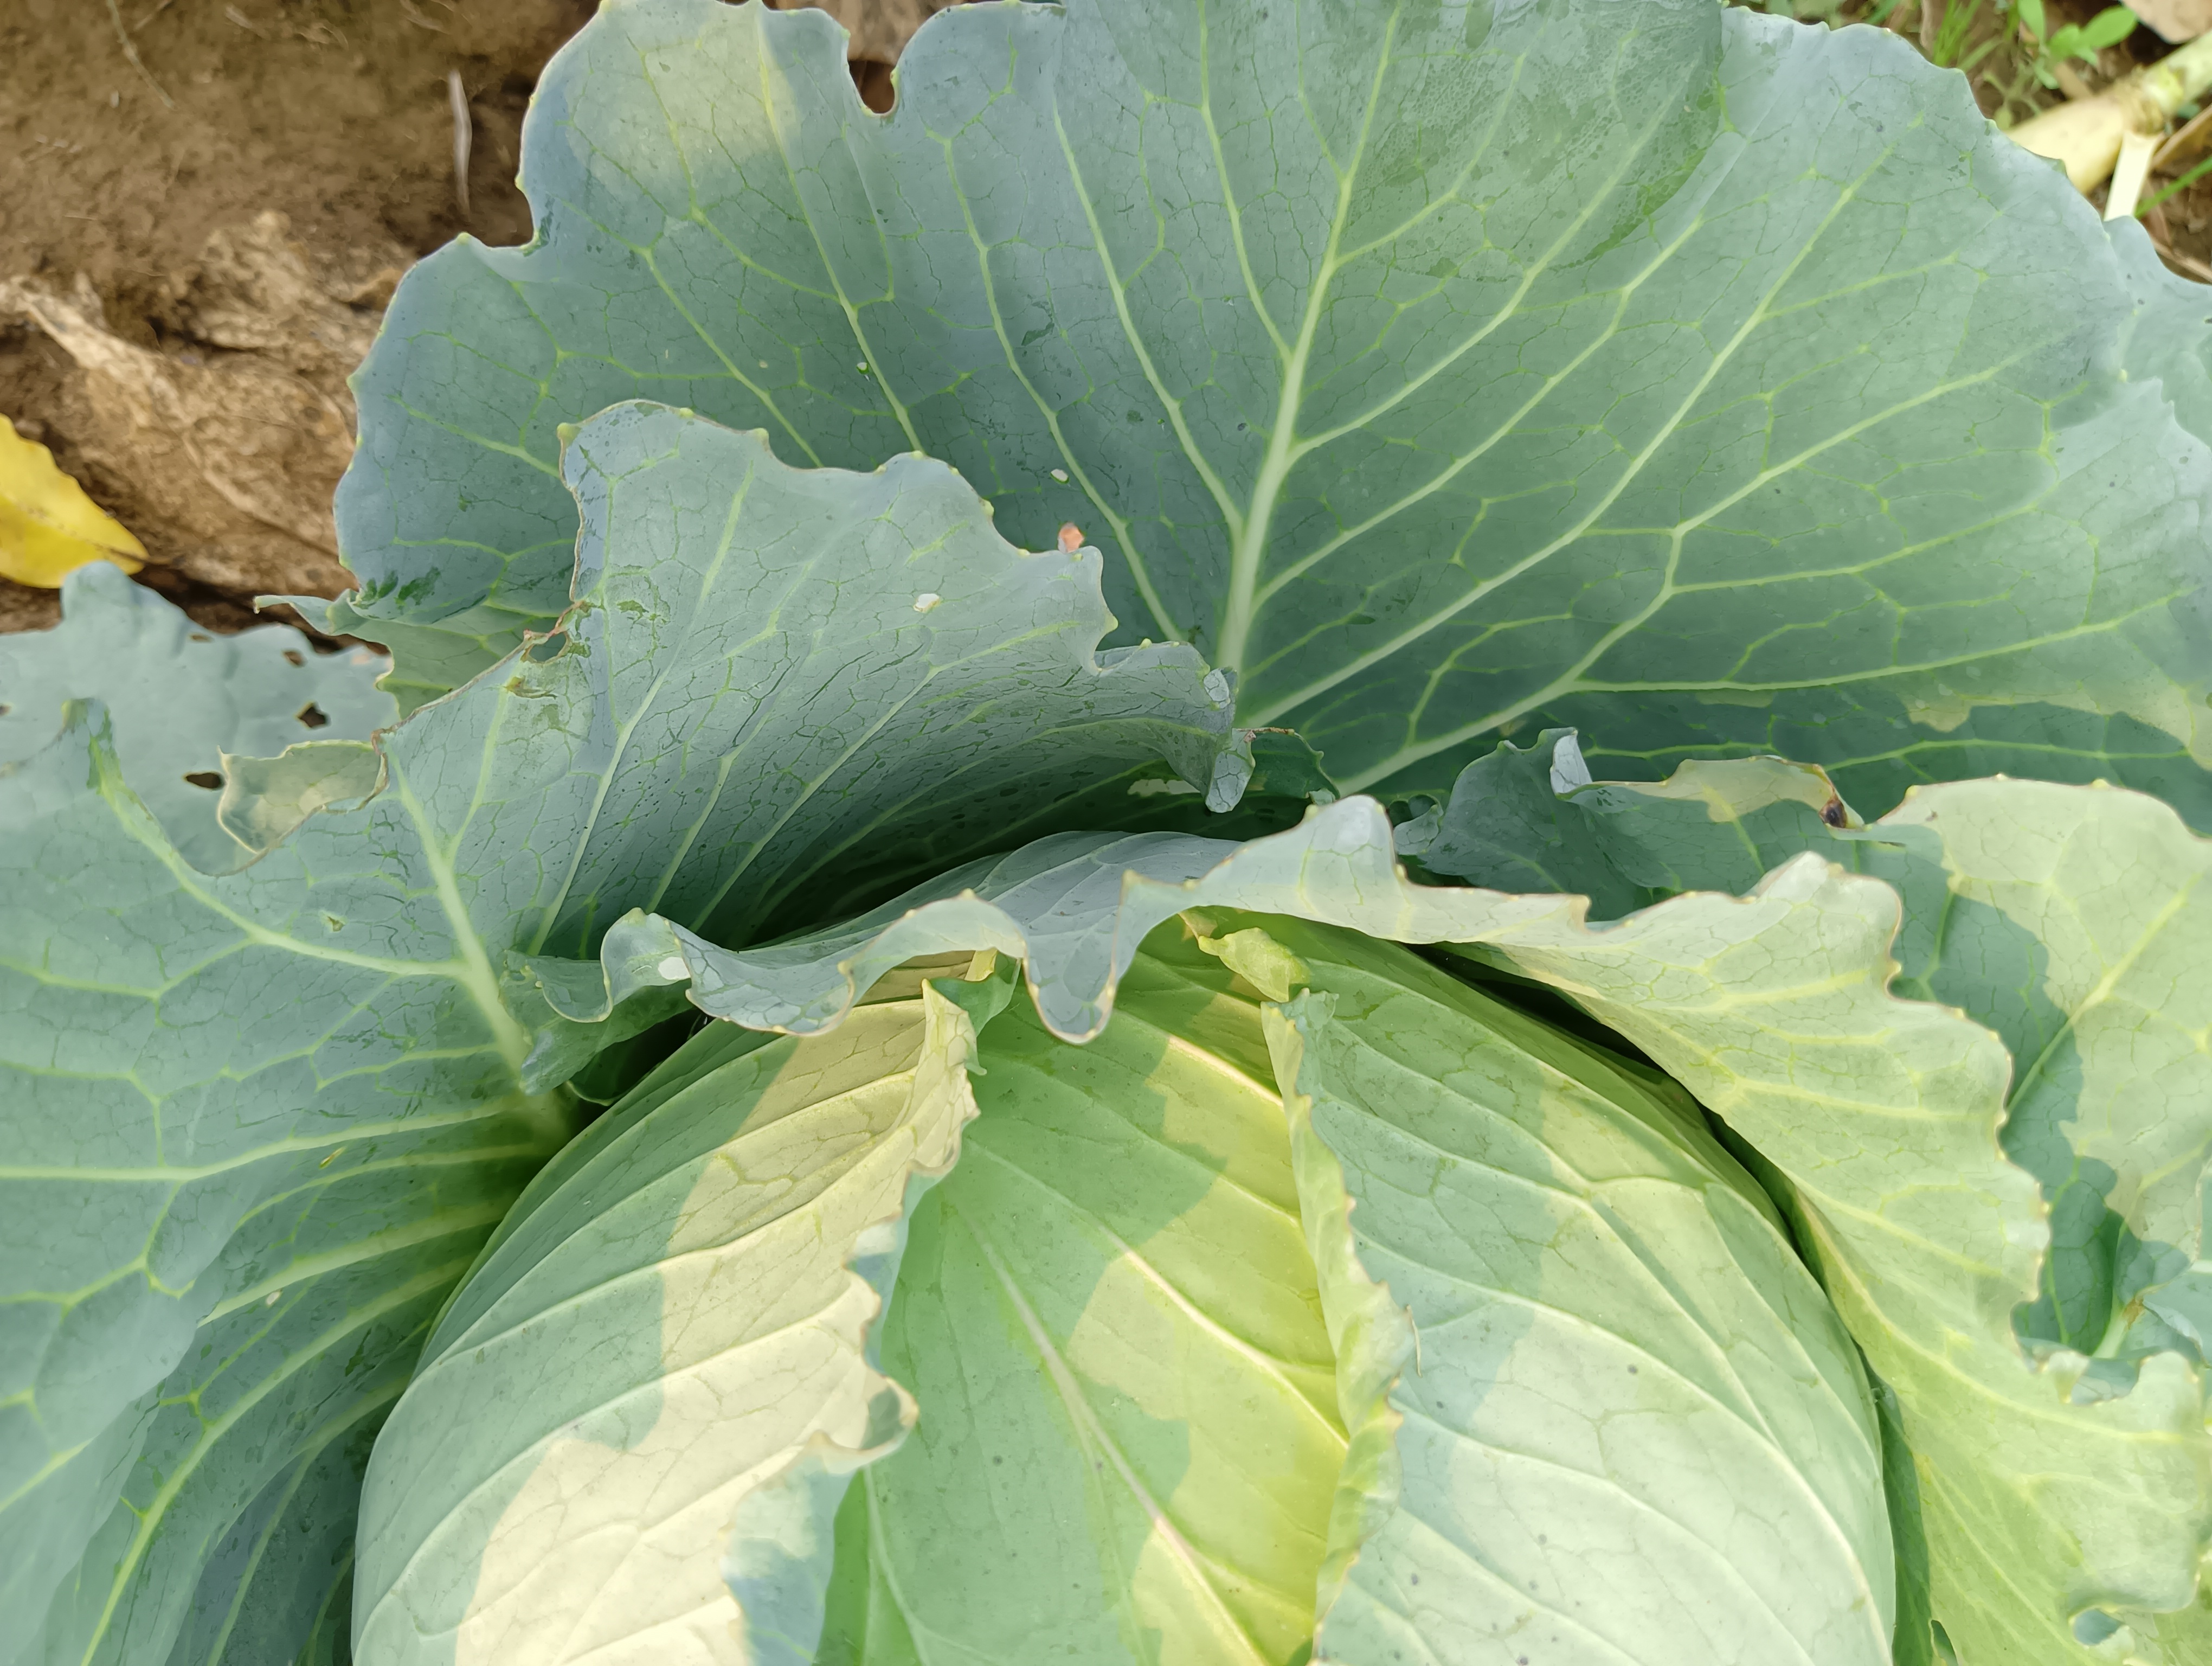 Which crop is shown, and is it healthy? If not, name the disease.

cabbage, healthy
